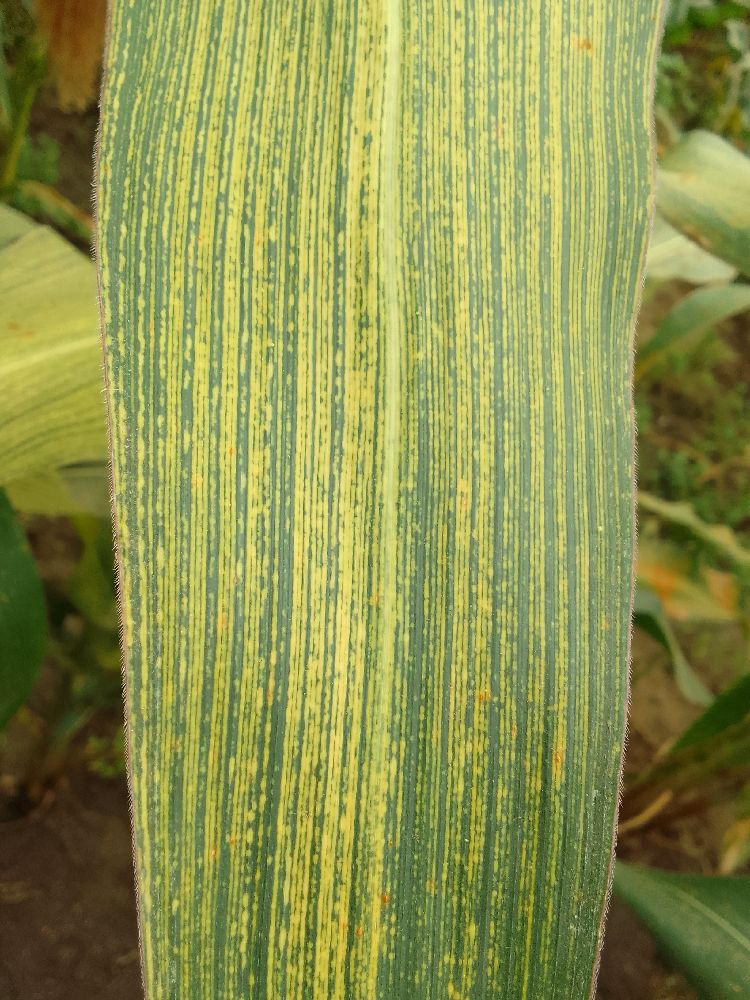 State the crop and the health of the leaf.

maize, maize streak virus
